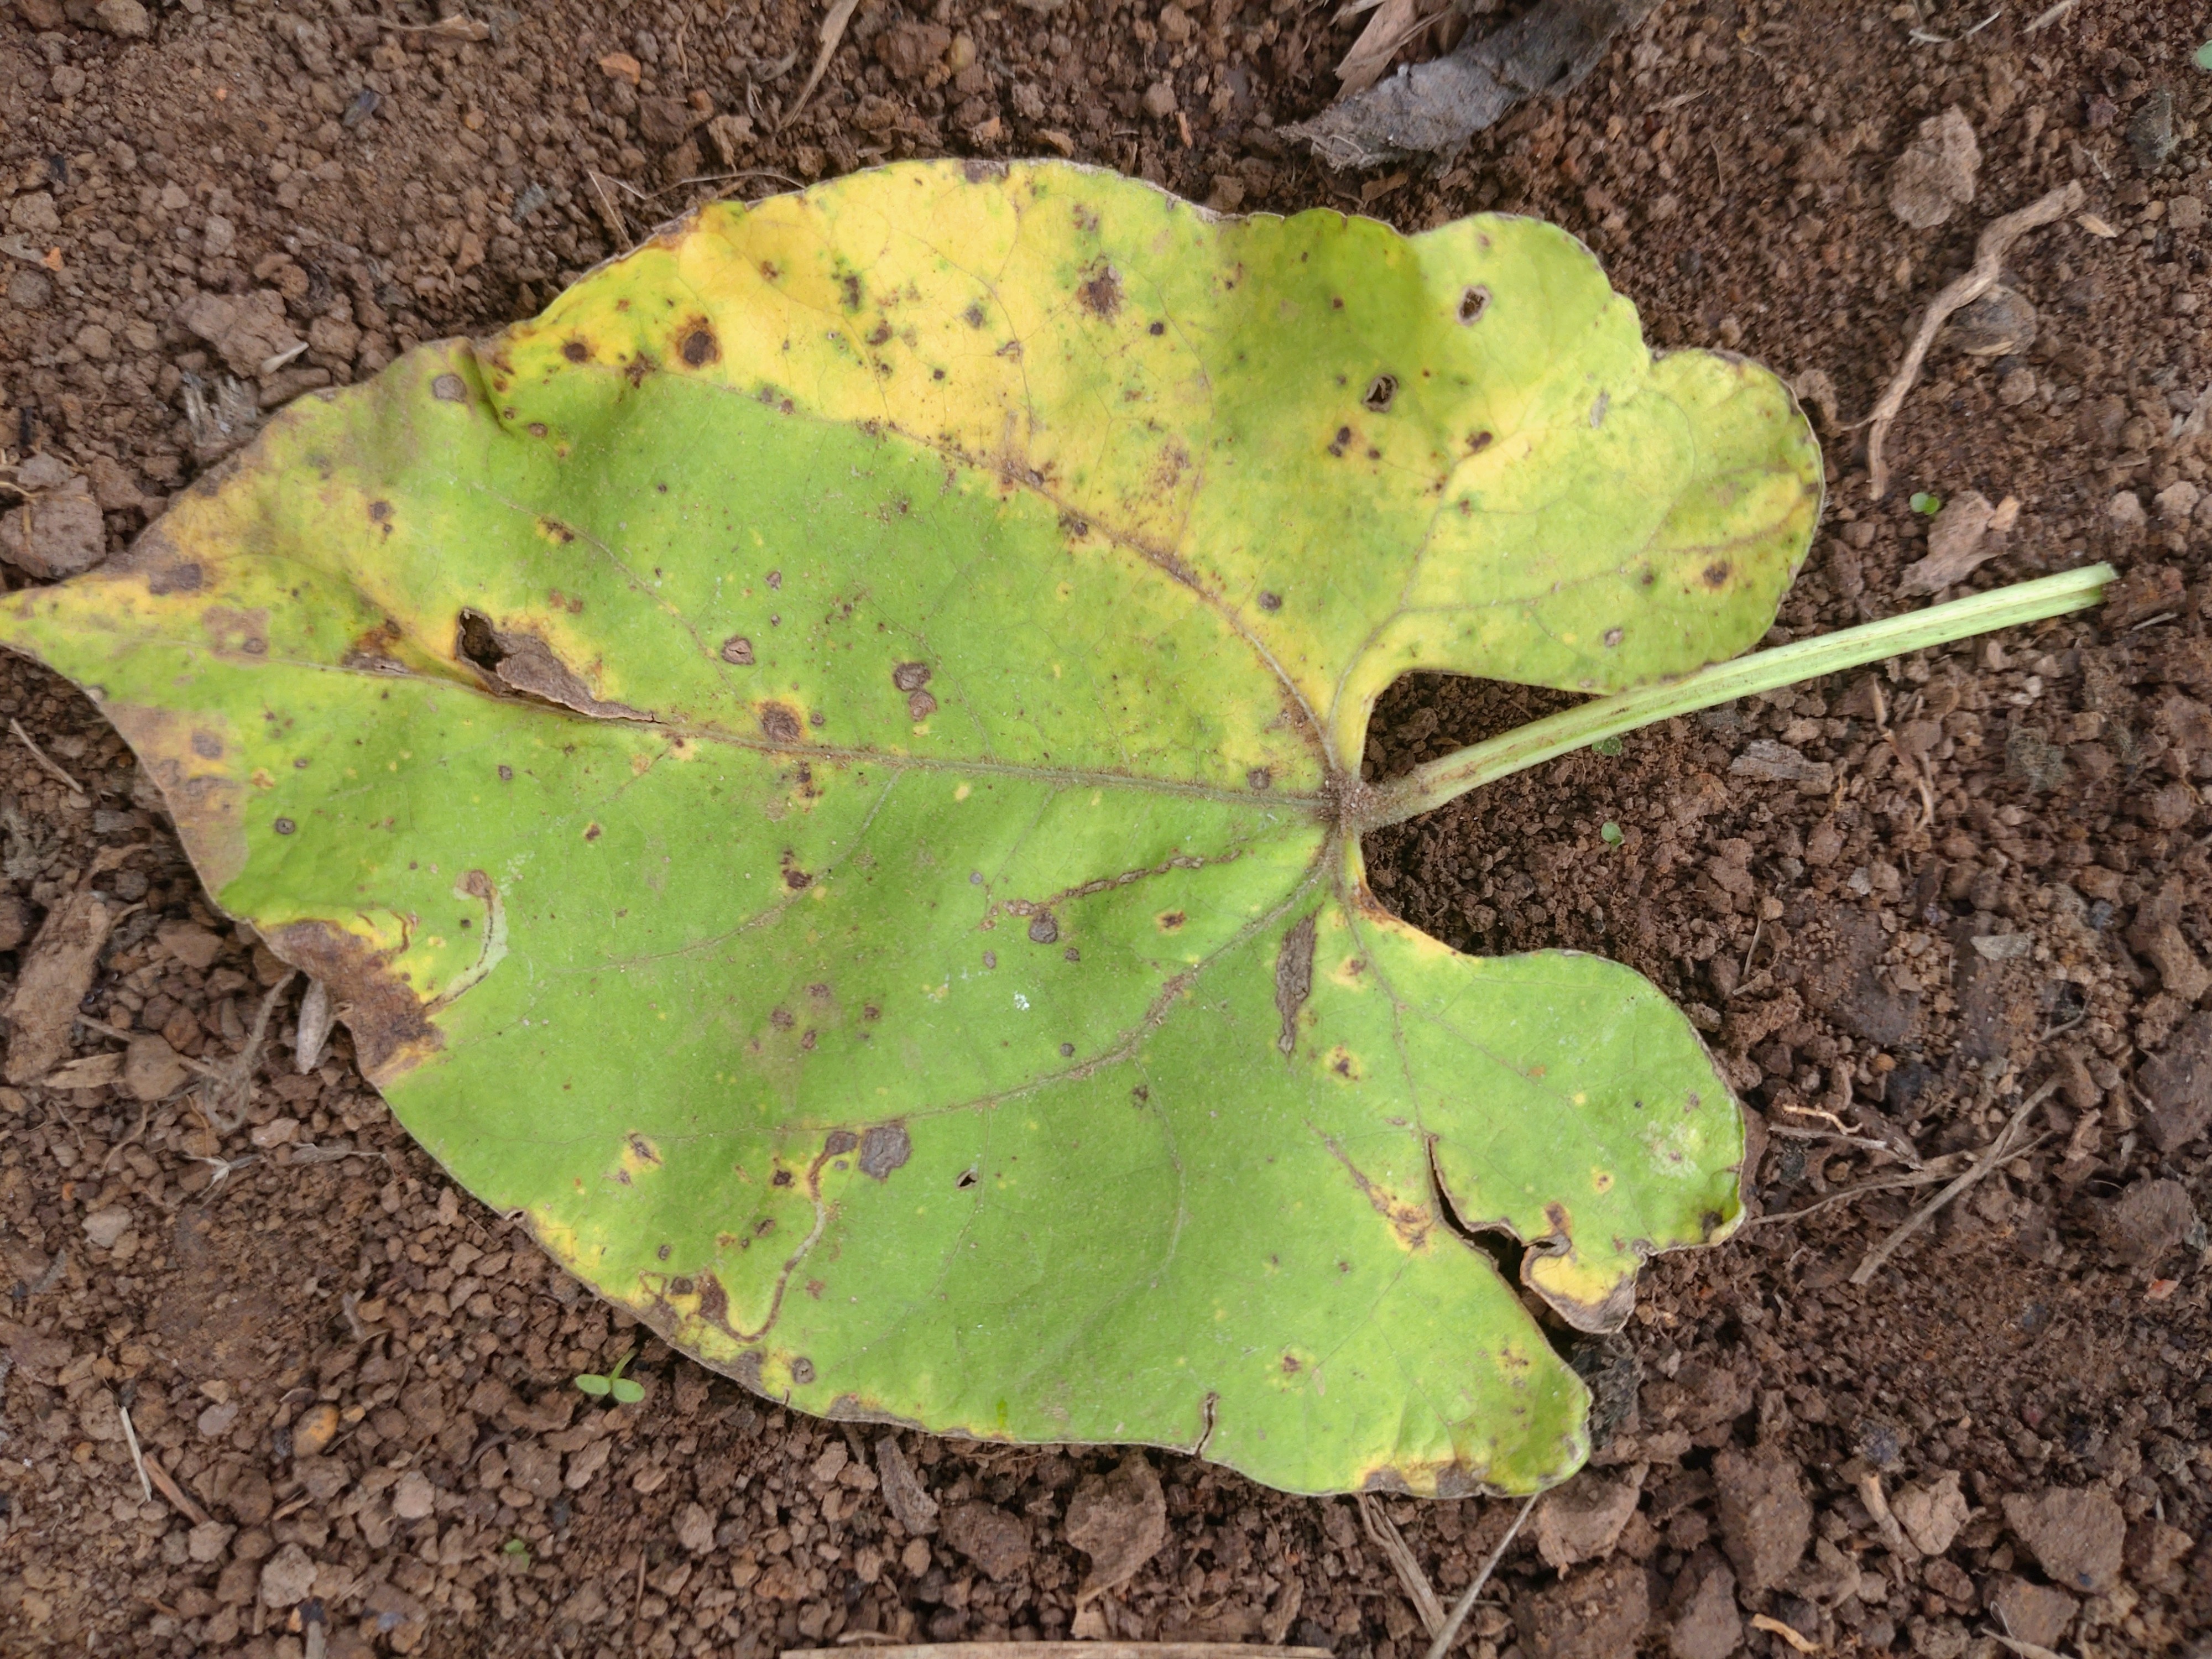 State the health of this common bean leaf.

rust
